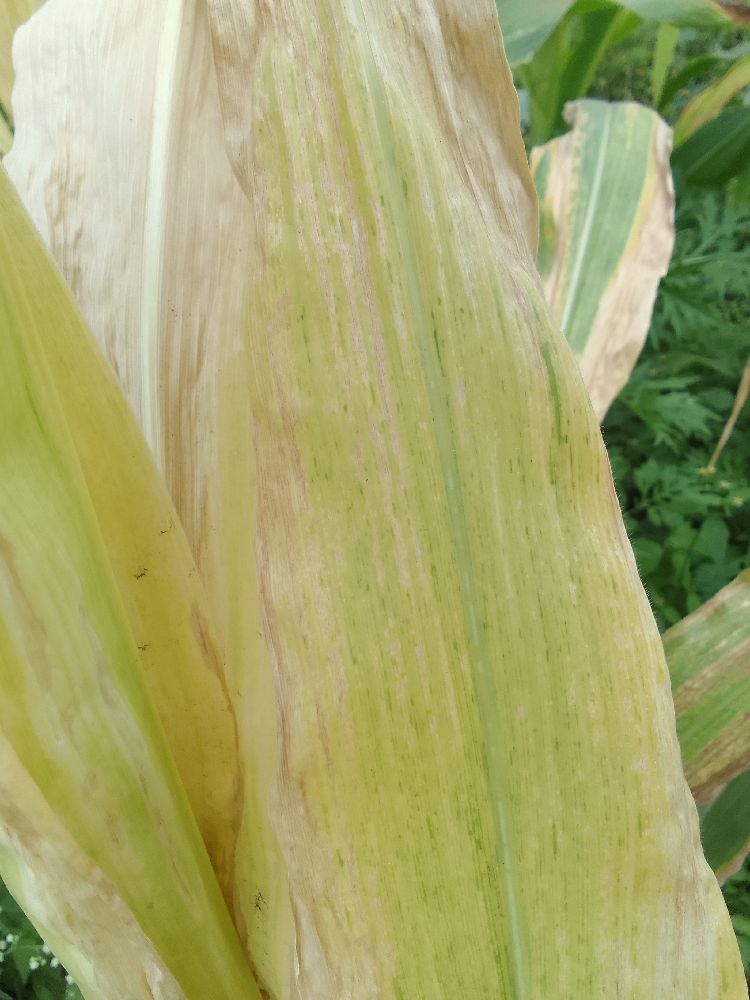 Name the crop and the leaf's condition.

maize, maize lethal necrosis
